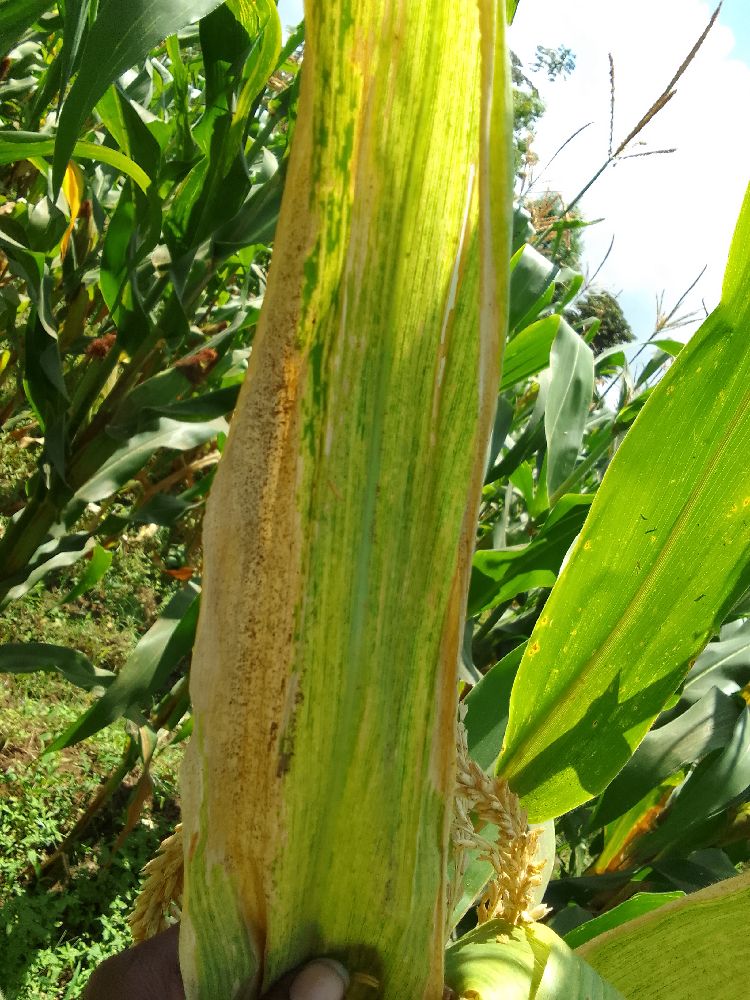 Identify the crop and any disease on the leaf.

maize, maize lethal necrosis
